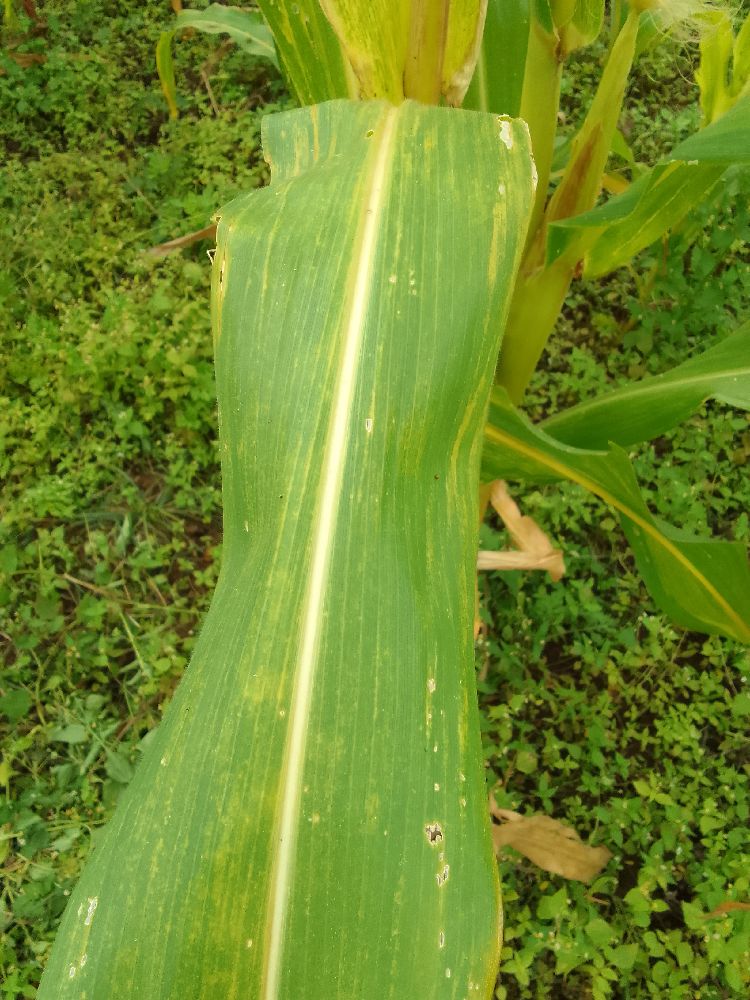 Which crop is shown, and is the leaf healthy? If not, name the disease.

maize, maize lethal necrosis
